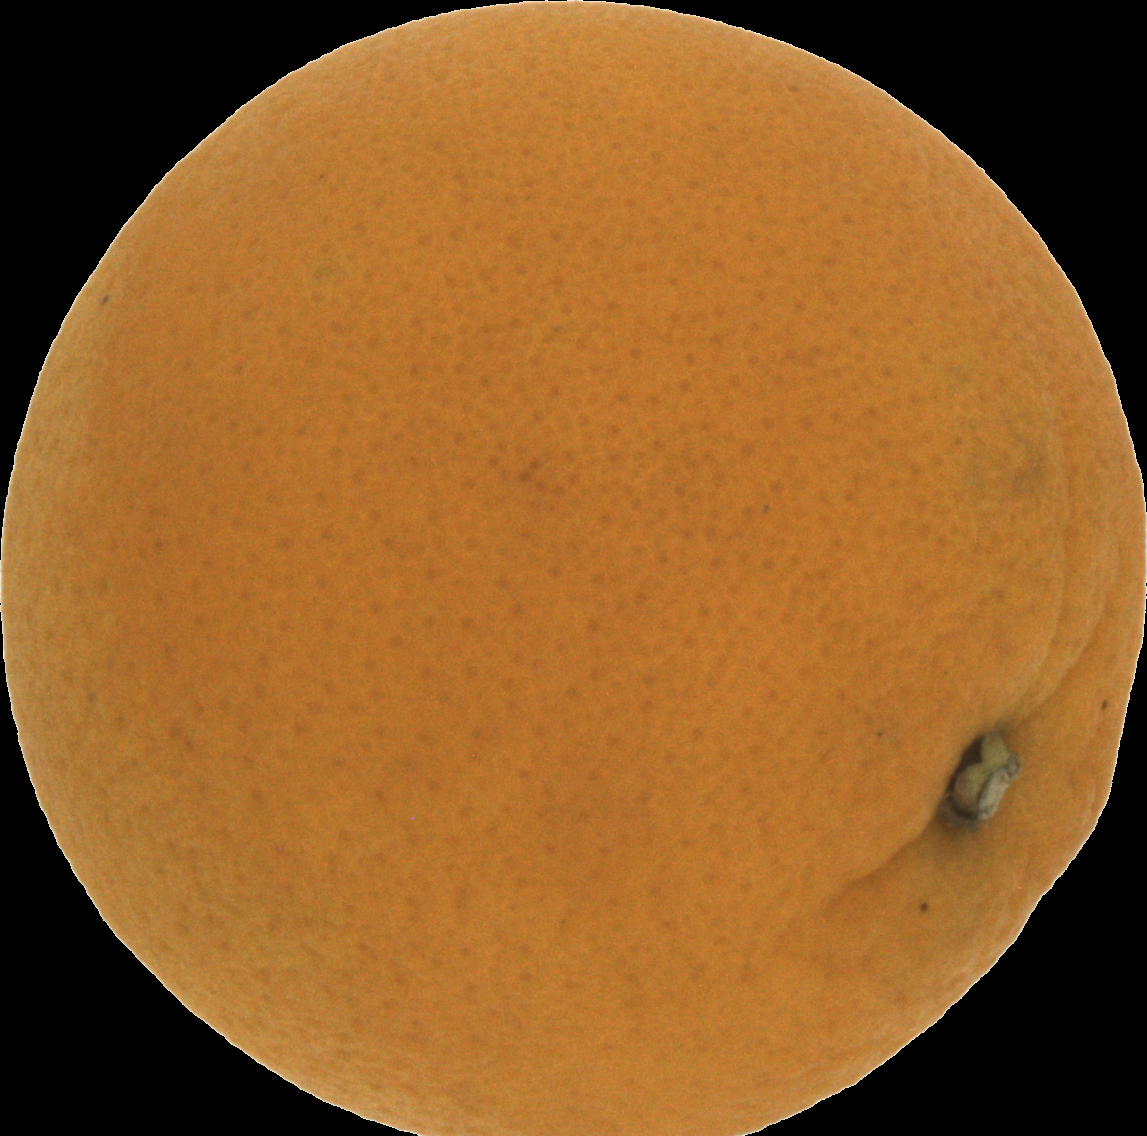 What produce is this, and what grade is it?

orange, good
